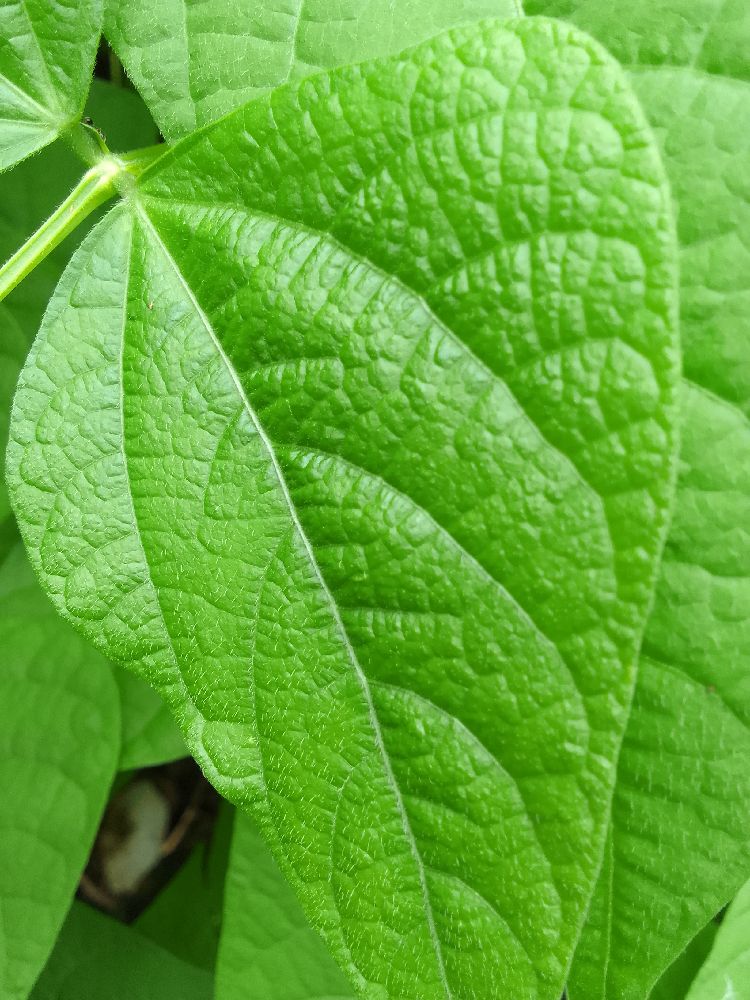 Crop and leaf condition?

common bean, healthy
